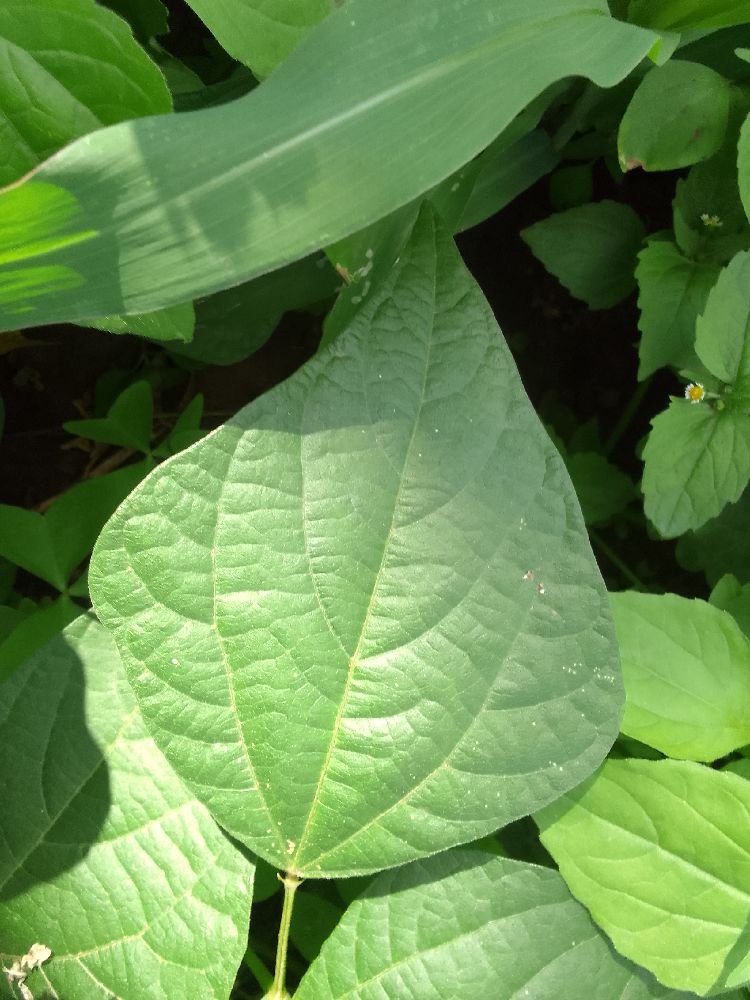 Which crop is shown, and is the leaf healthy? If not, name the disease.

common bean, healthy
